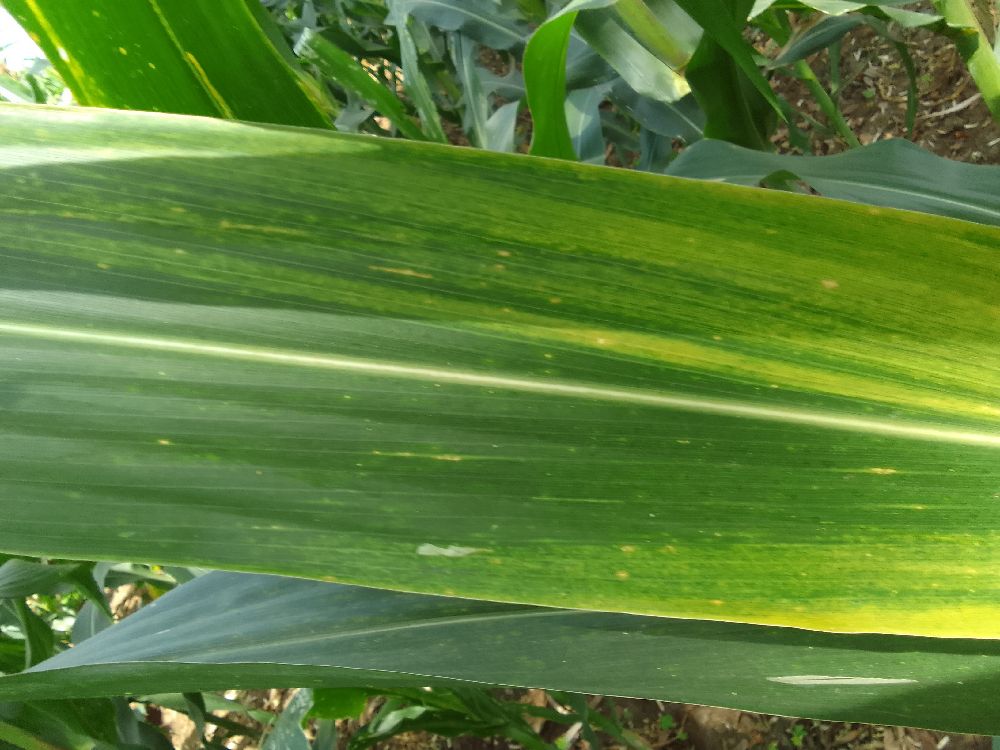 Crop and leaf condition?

maize, maize lethal necrosis
